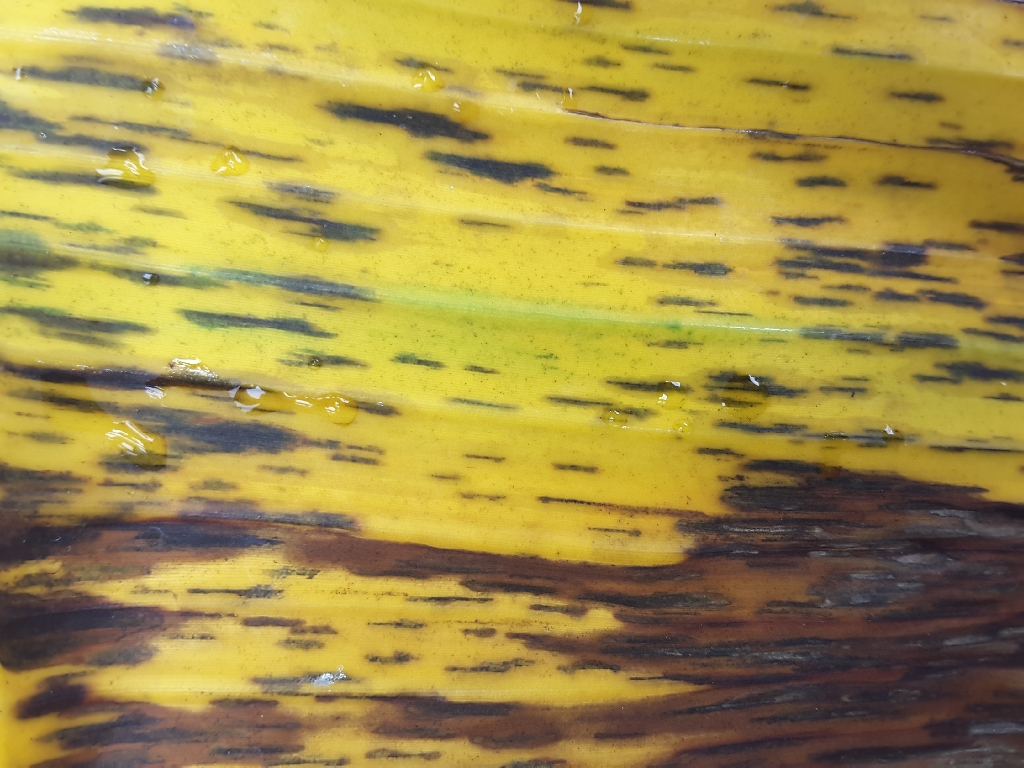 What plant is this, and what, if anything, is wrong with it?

banana, black sigatoka
